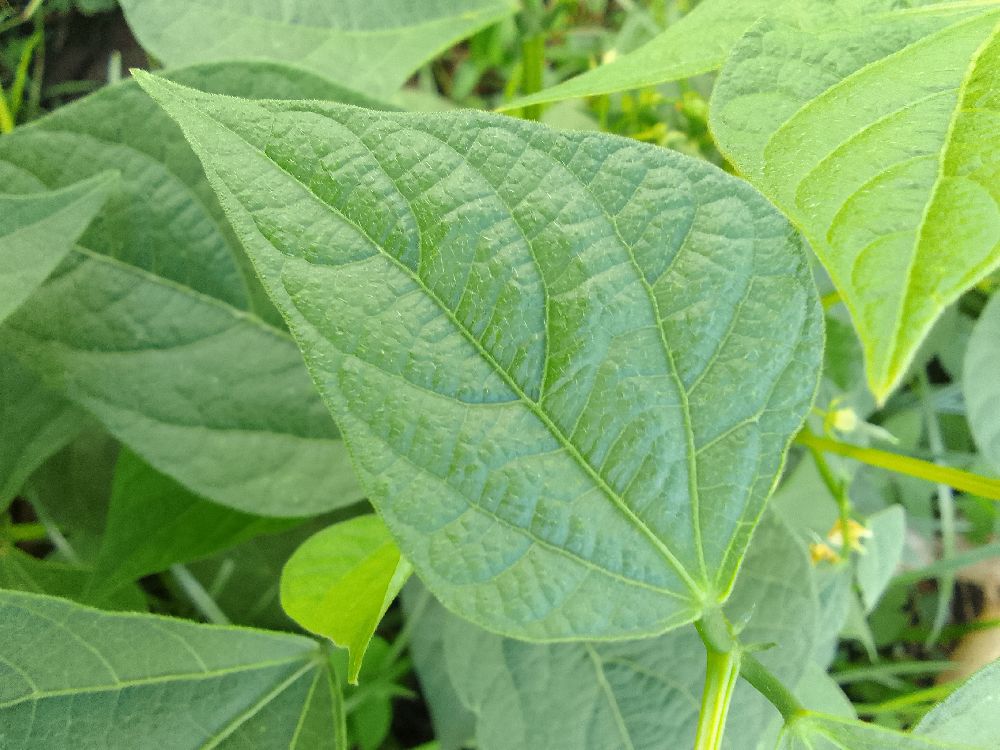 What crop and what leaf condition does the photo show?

common bean, healthy
